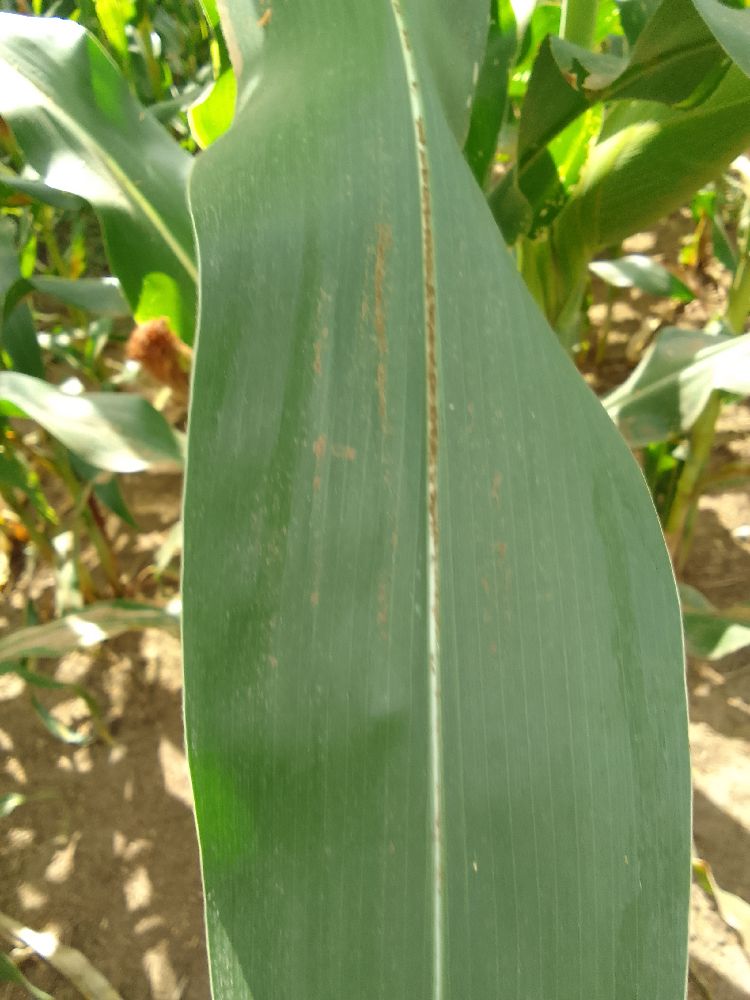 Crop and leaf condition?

maize, healthy
